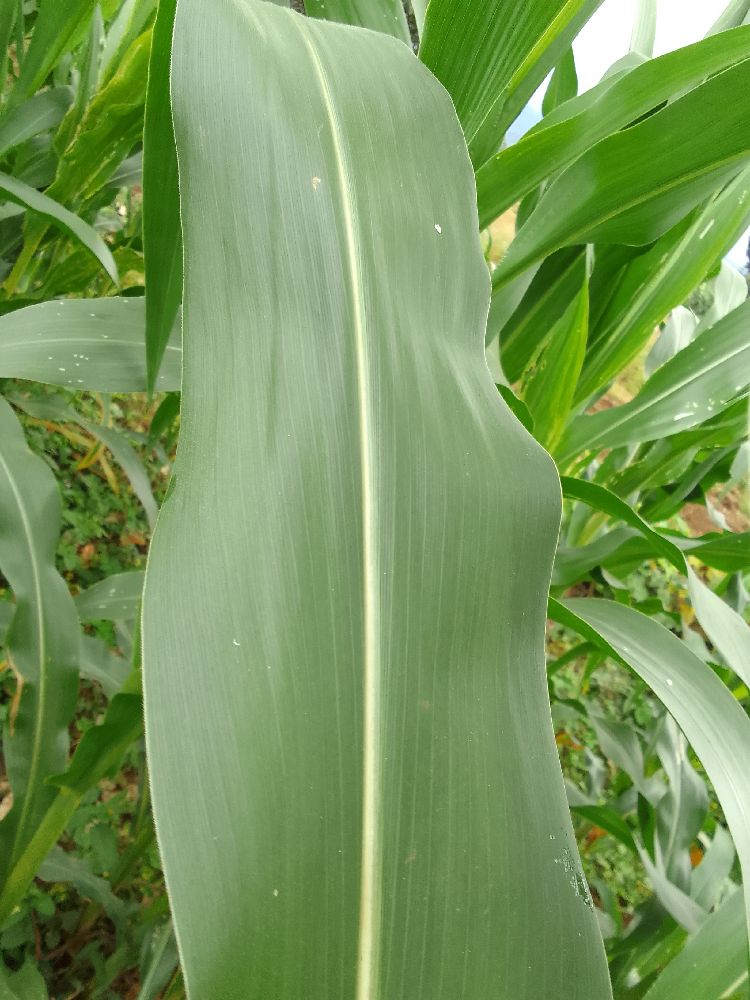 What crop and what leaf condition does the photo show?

maize, healthy
